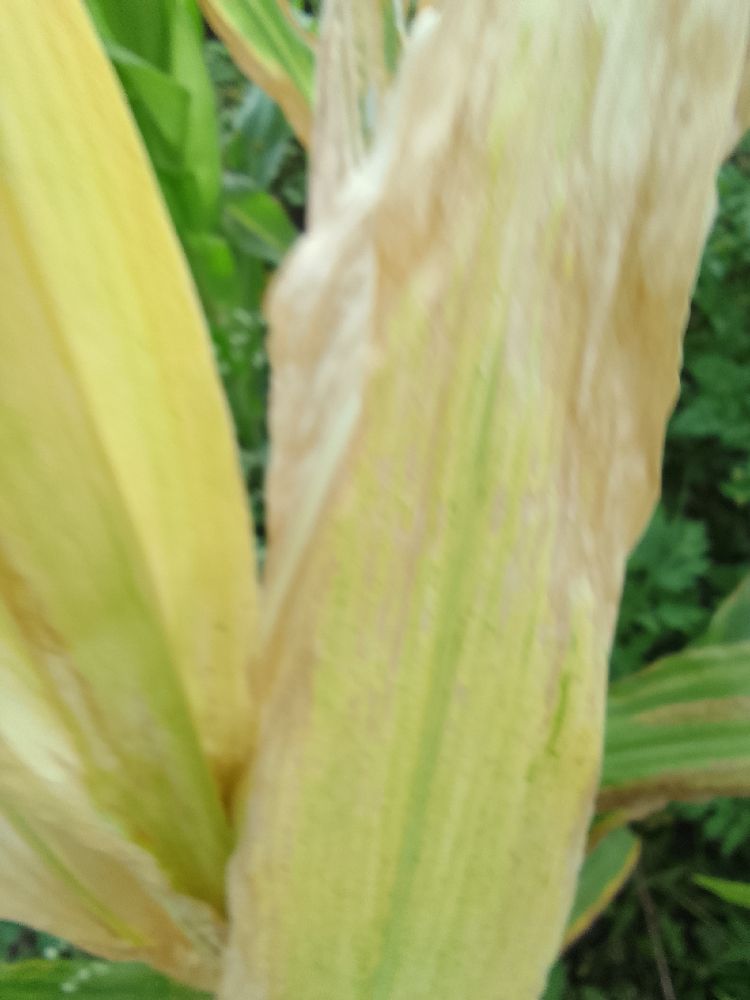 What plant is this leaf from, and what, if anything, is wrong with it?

maize, maize lethal necrosis
